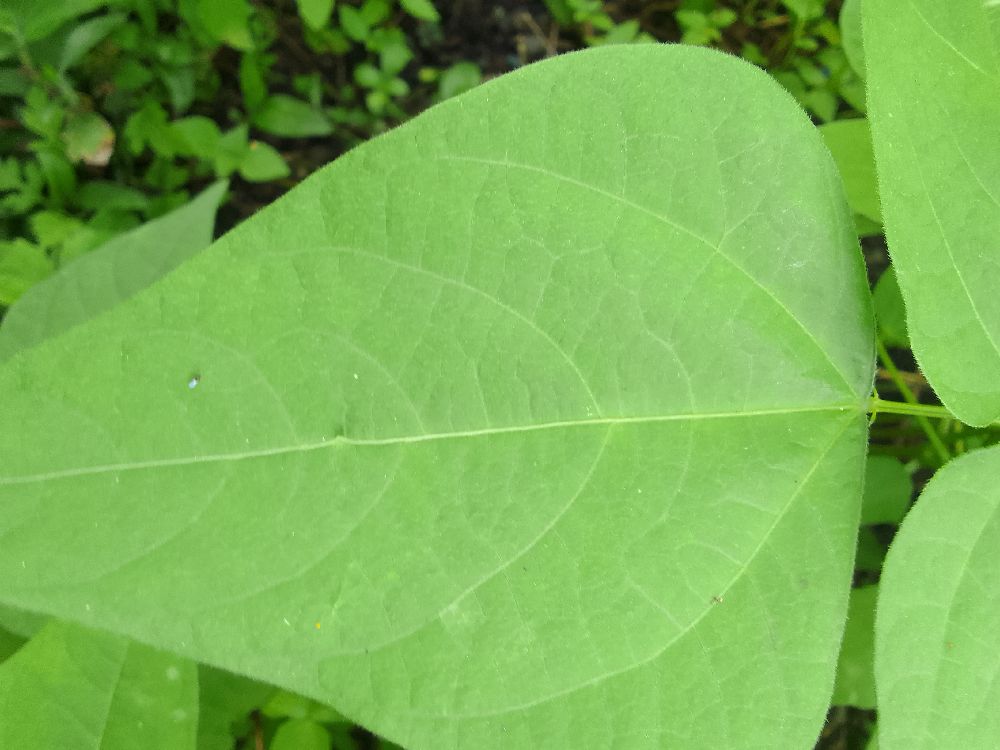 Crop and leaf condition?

common bean, healthy
